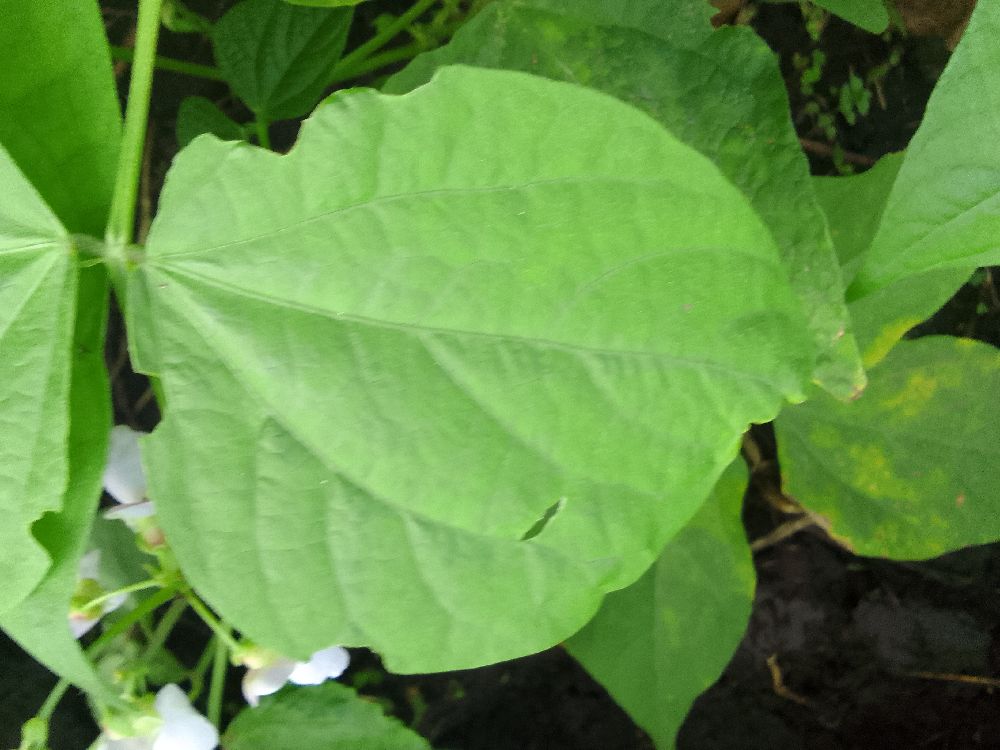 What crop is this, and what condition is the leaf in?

common bean, healthy
